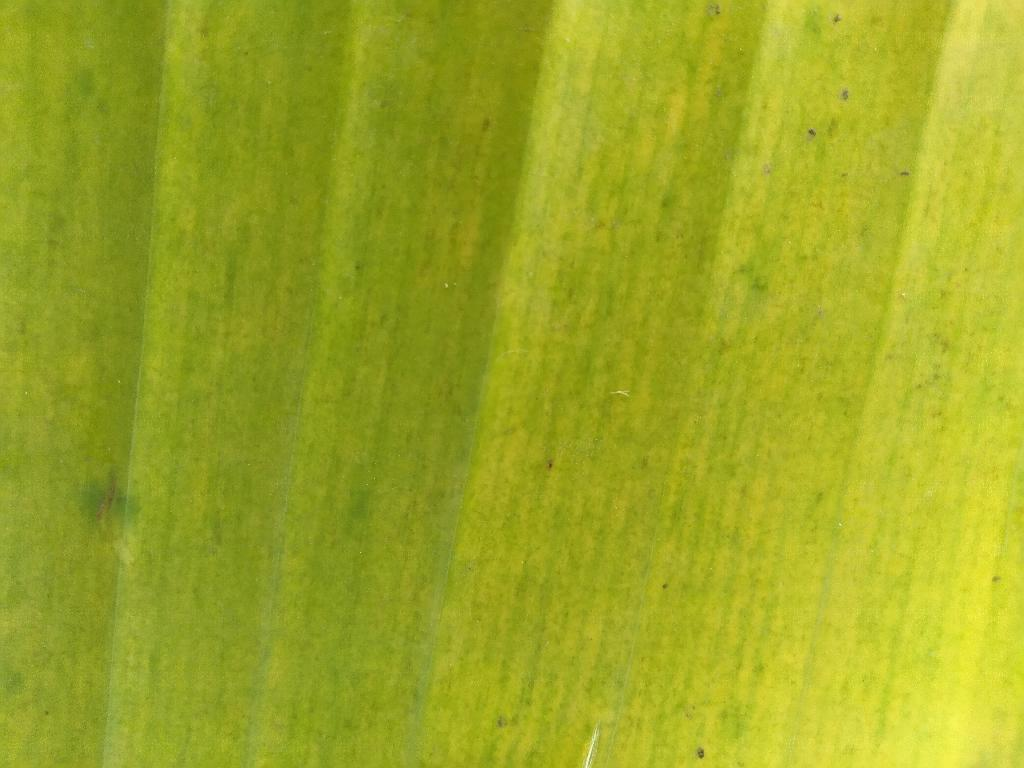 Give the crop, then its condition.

banana, fusarium wilt race 1
